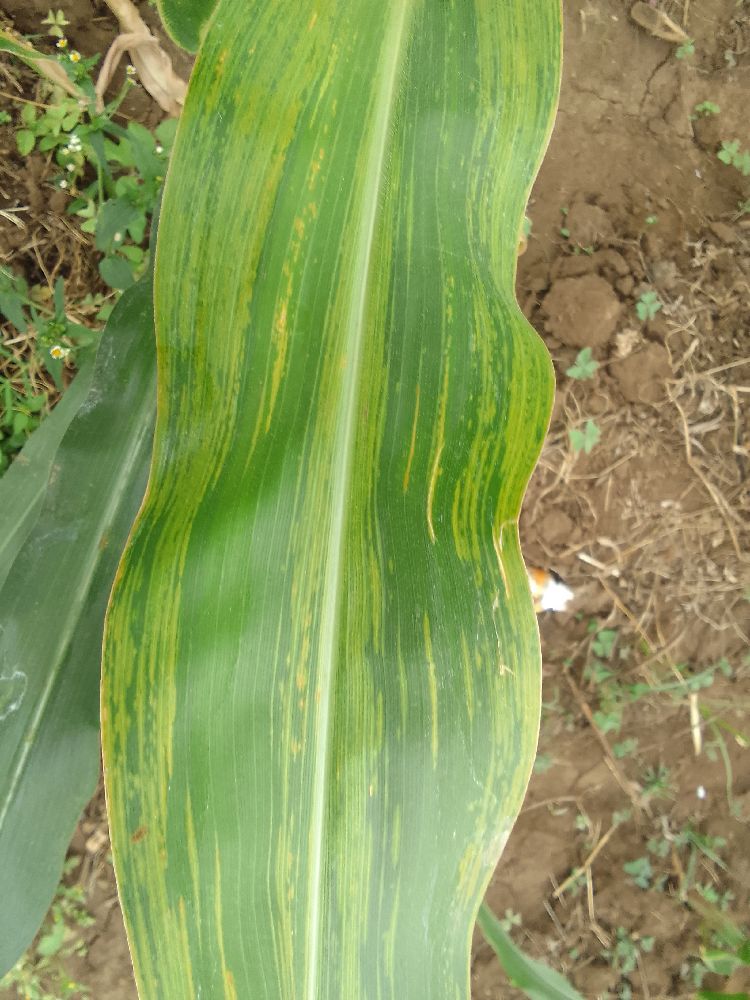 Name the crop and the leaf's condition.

maize, maize lethal necrosis
